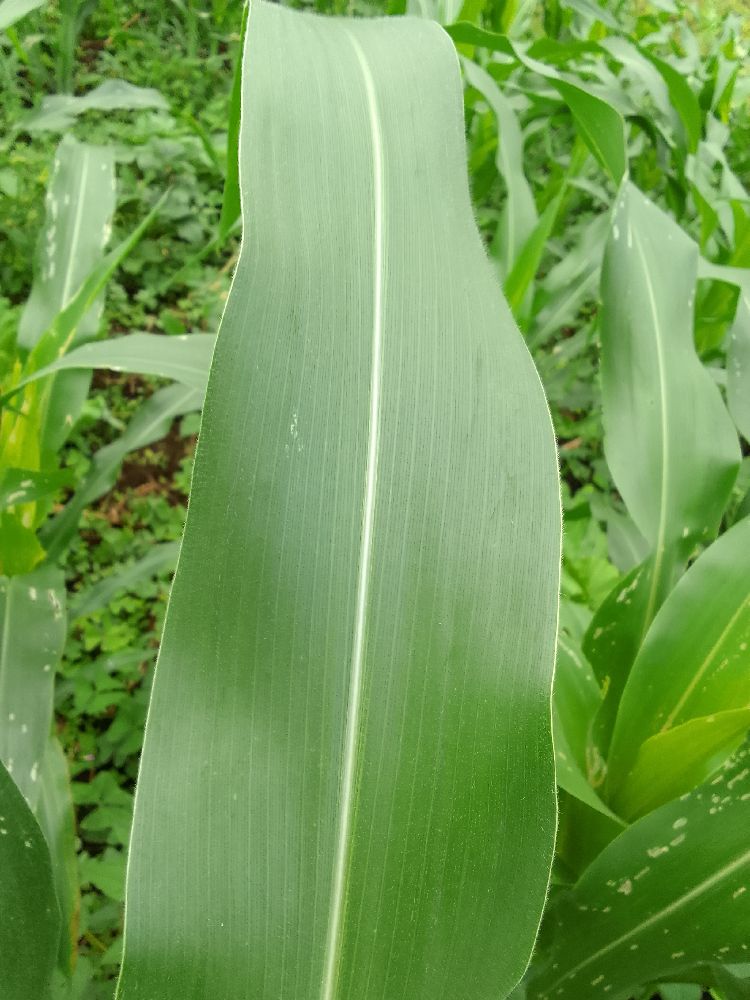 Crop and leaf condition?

maize, healthy
